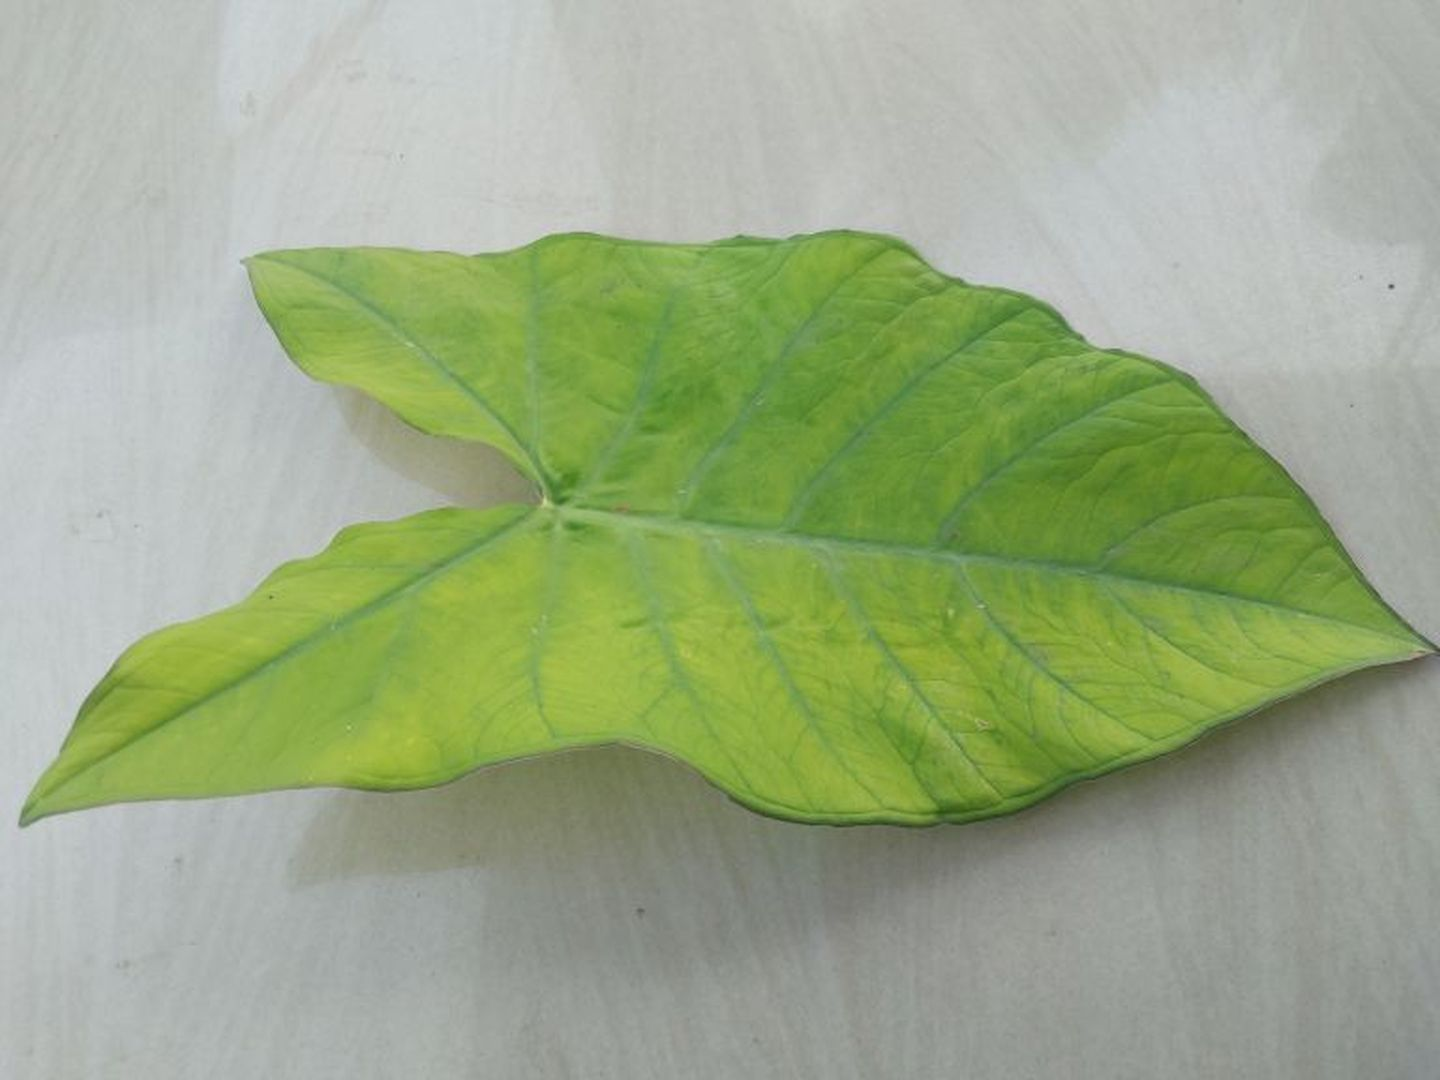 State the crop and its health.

taro, mosaic
